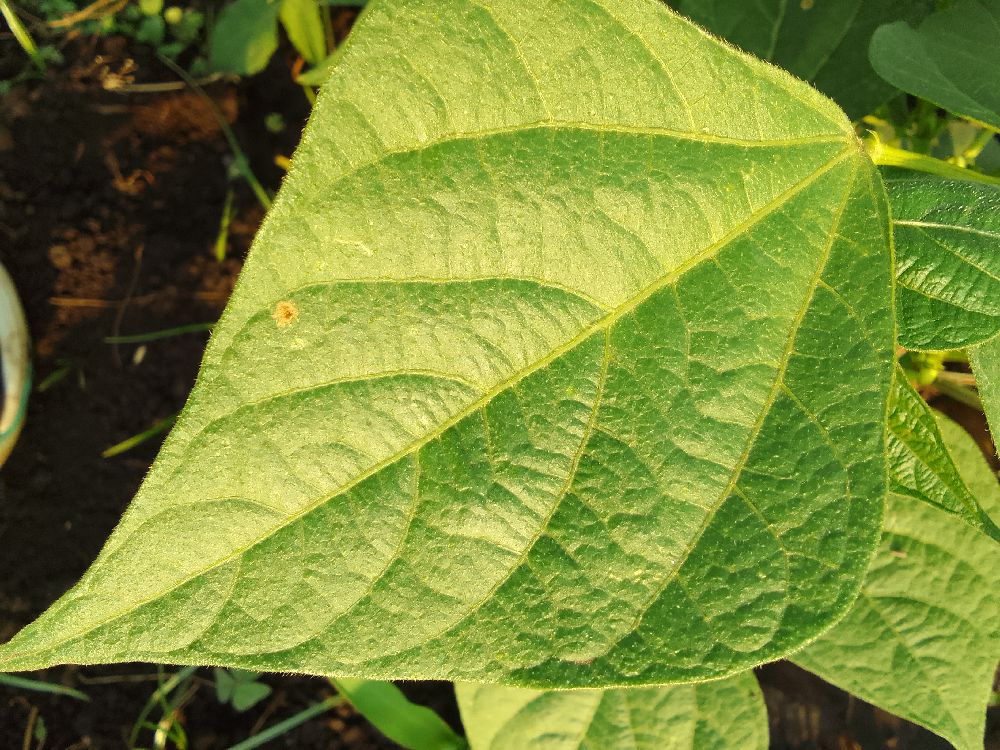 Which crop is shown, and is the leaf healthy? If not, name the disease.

common bean, healthy
